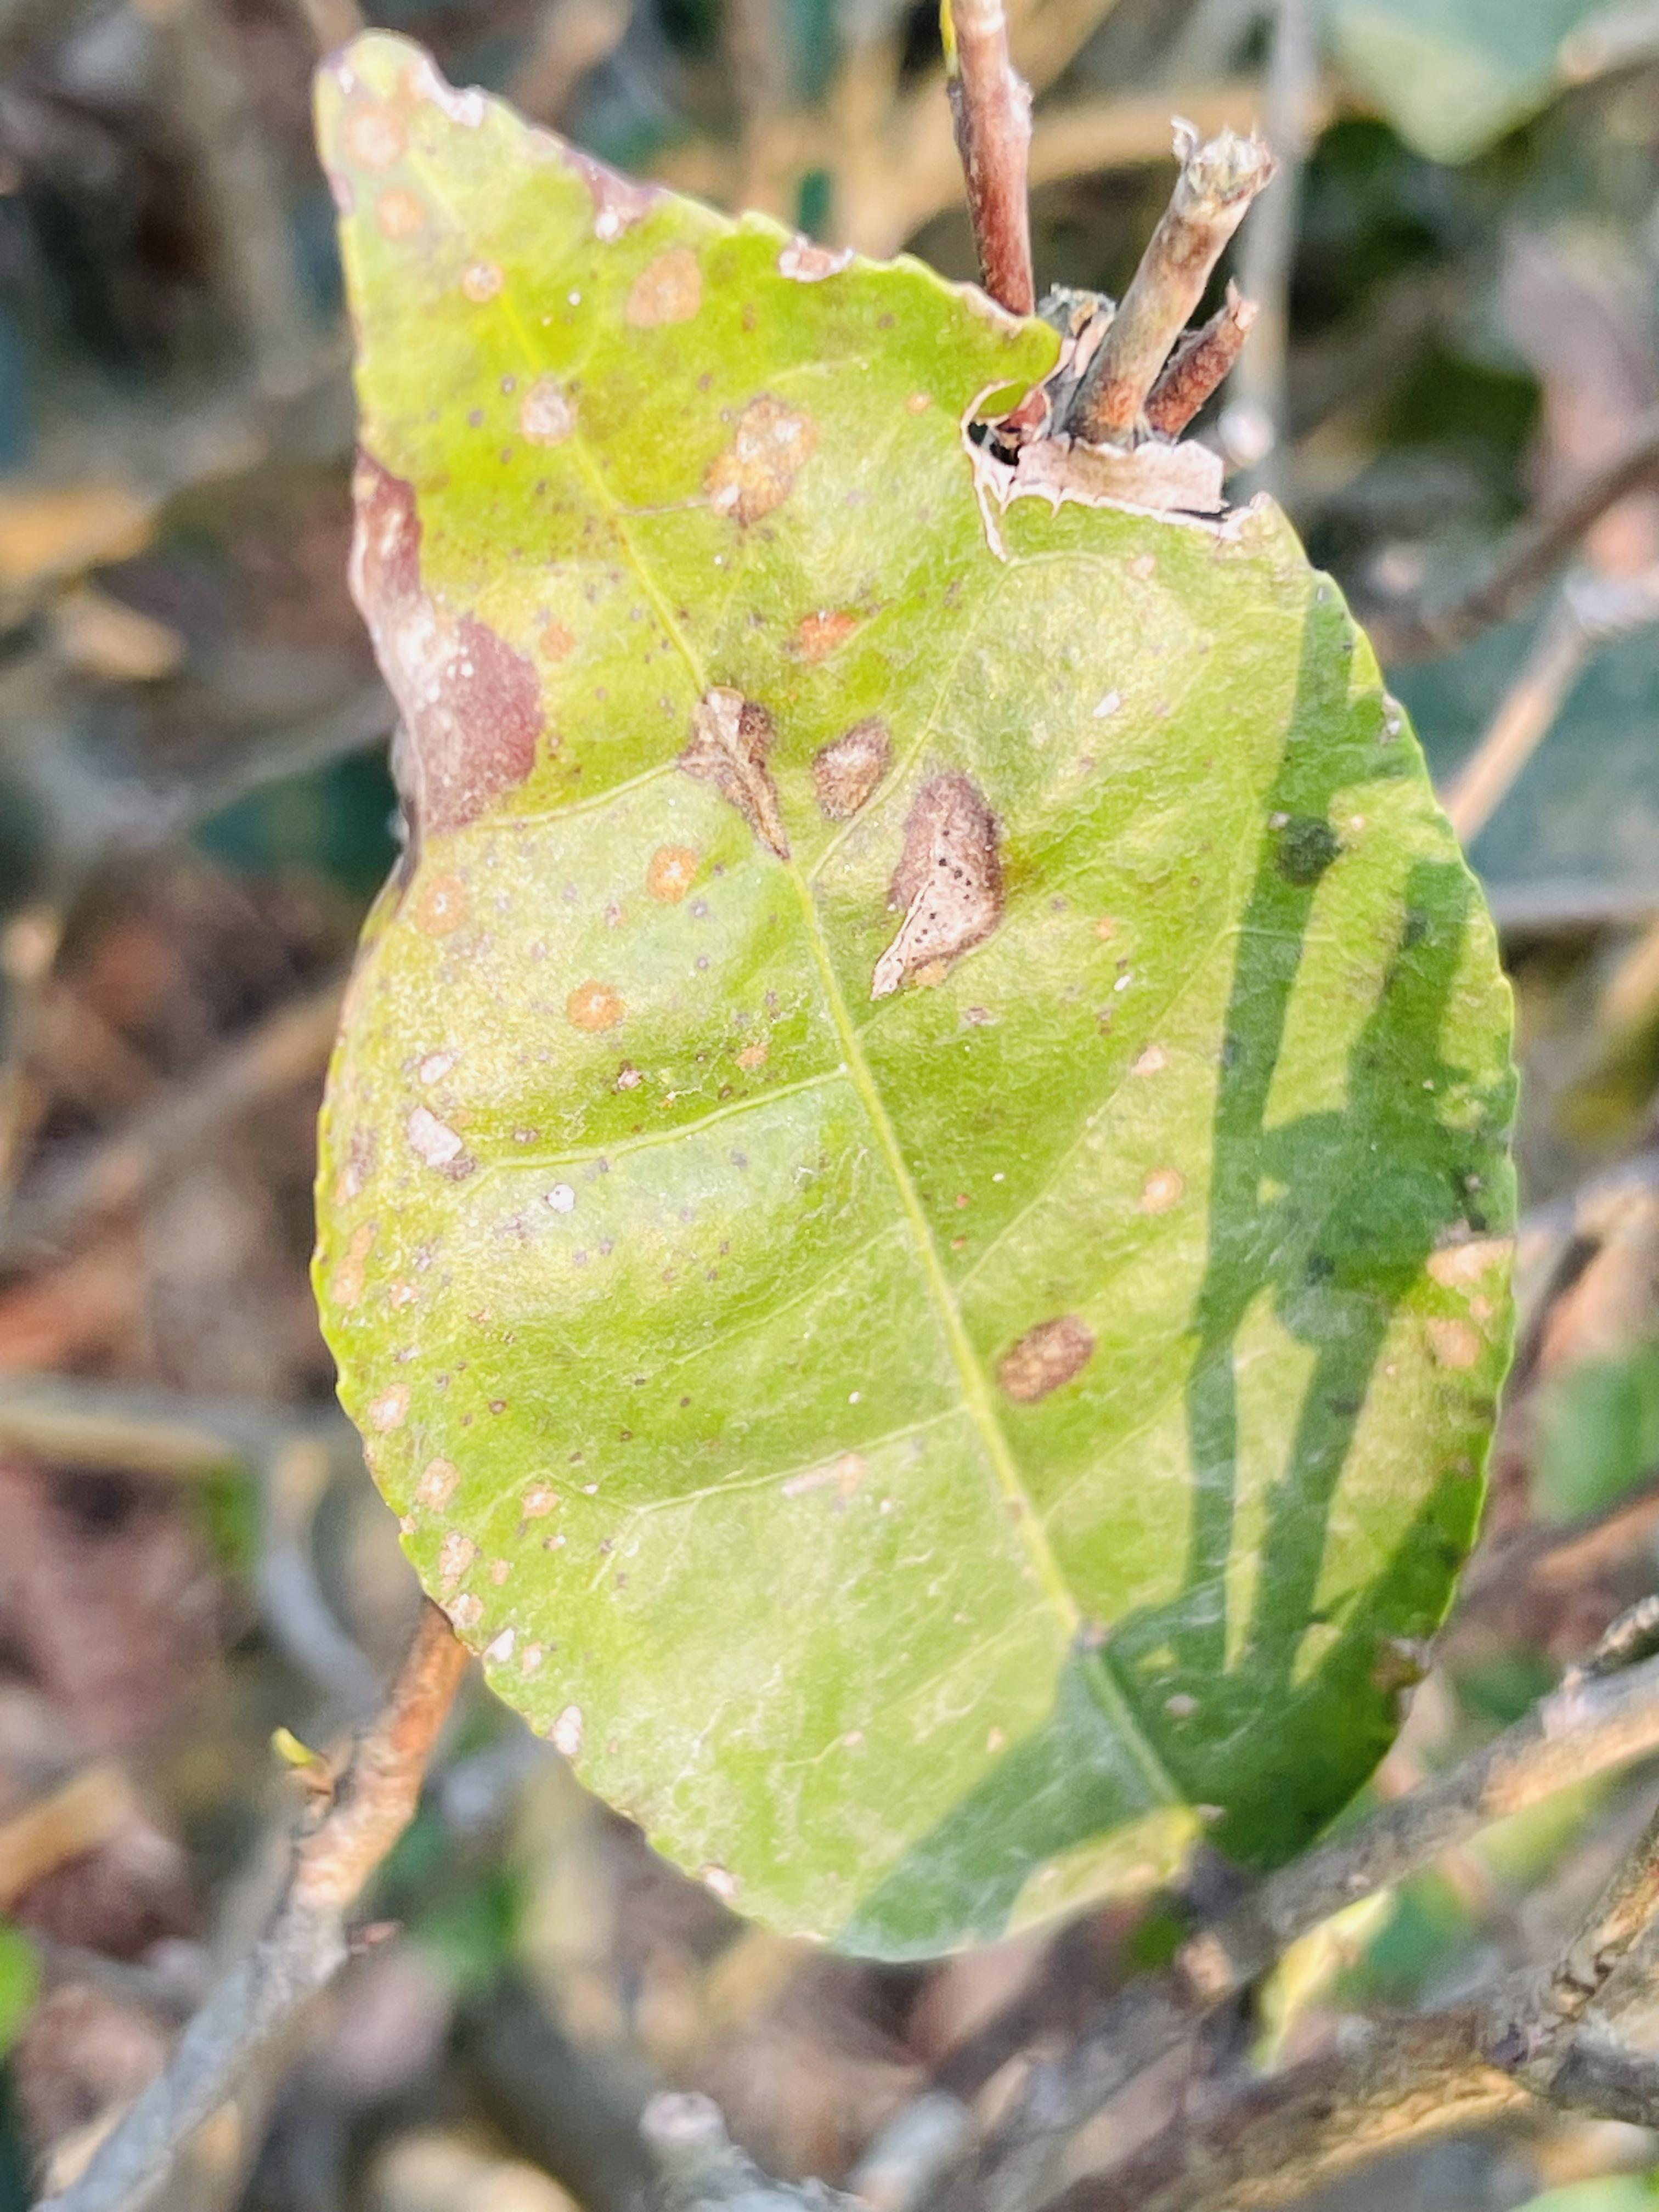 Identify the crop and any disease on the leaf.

tea, red rust
